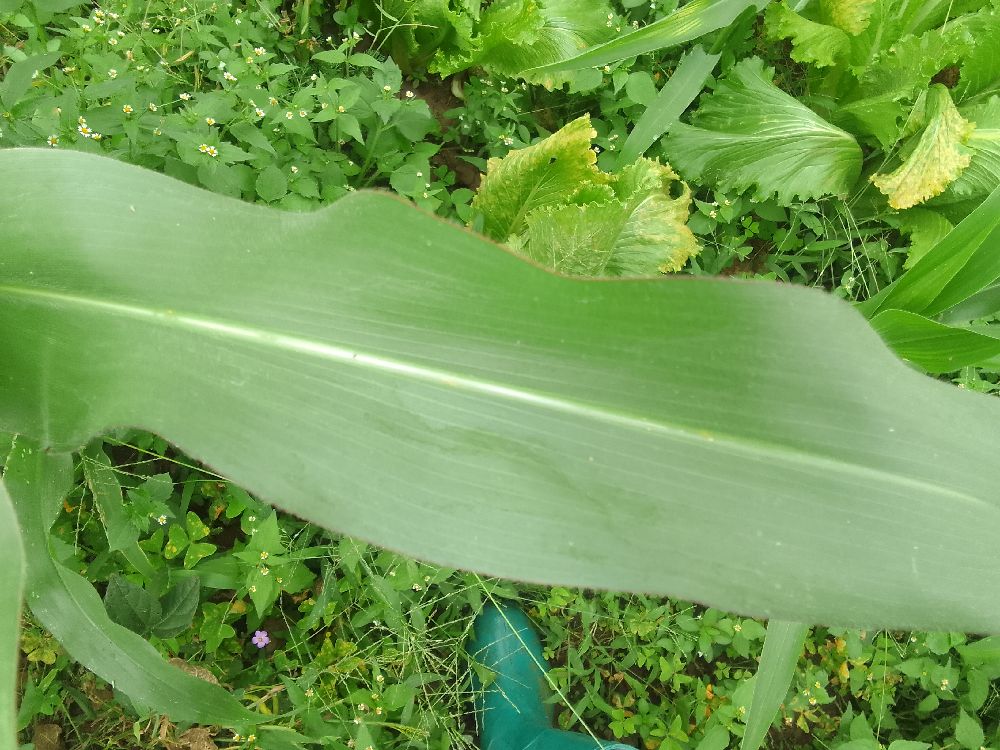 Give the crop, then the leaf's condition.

maize, healthy
